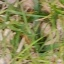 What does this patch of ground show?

grass
